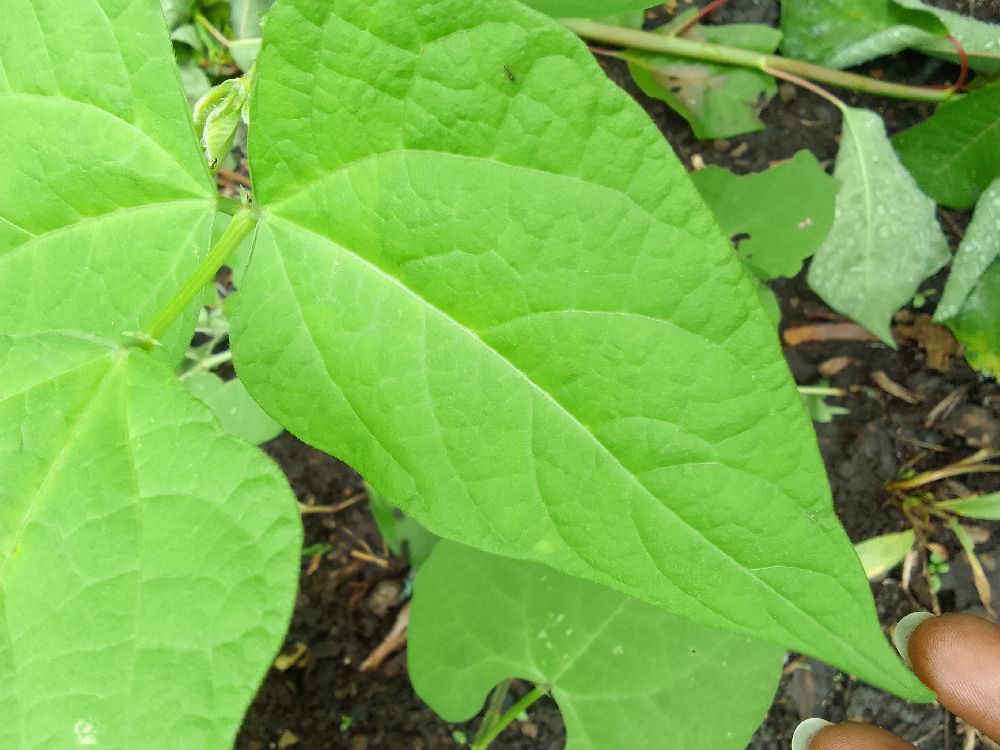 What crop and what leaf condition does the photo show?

common bean, healthy
